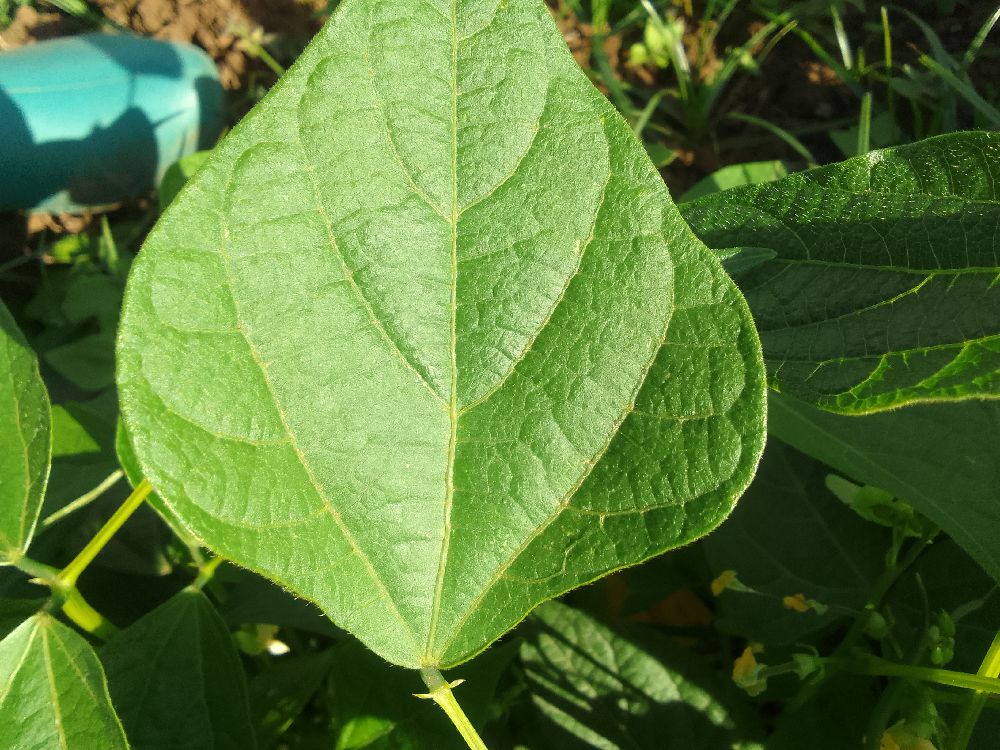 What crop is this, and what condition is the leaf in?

common bean, healthy
